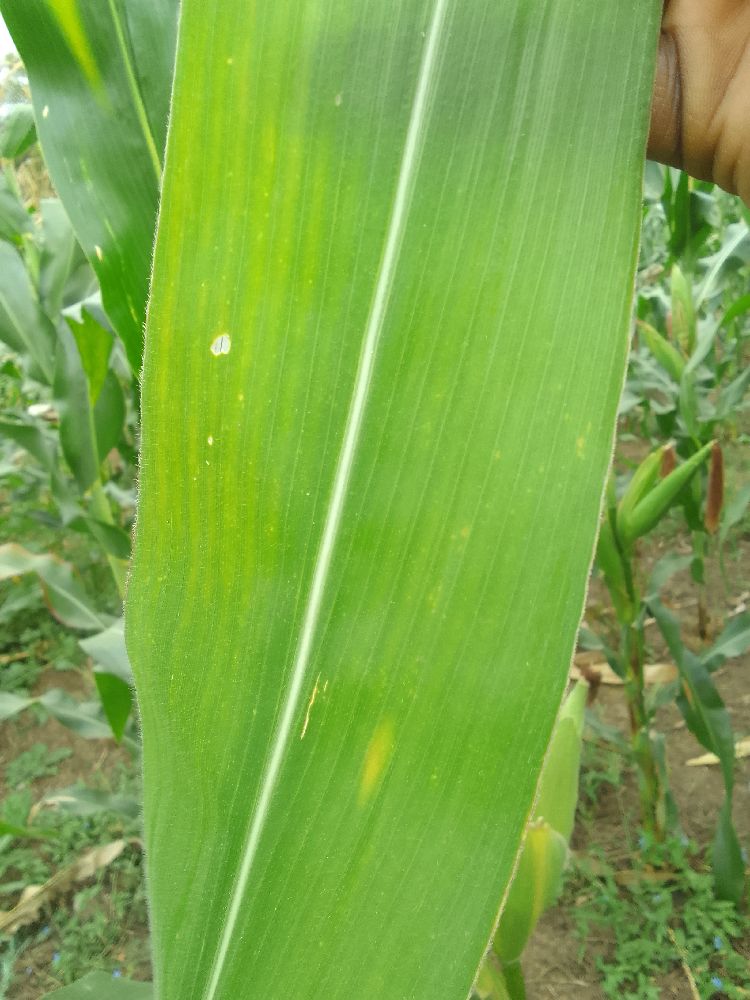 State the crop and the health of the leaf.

maize, healthy
